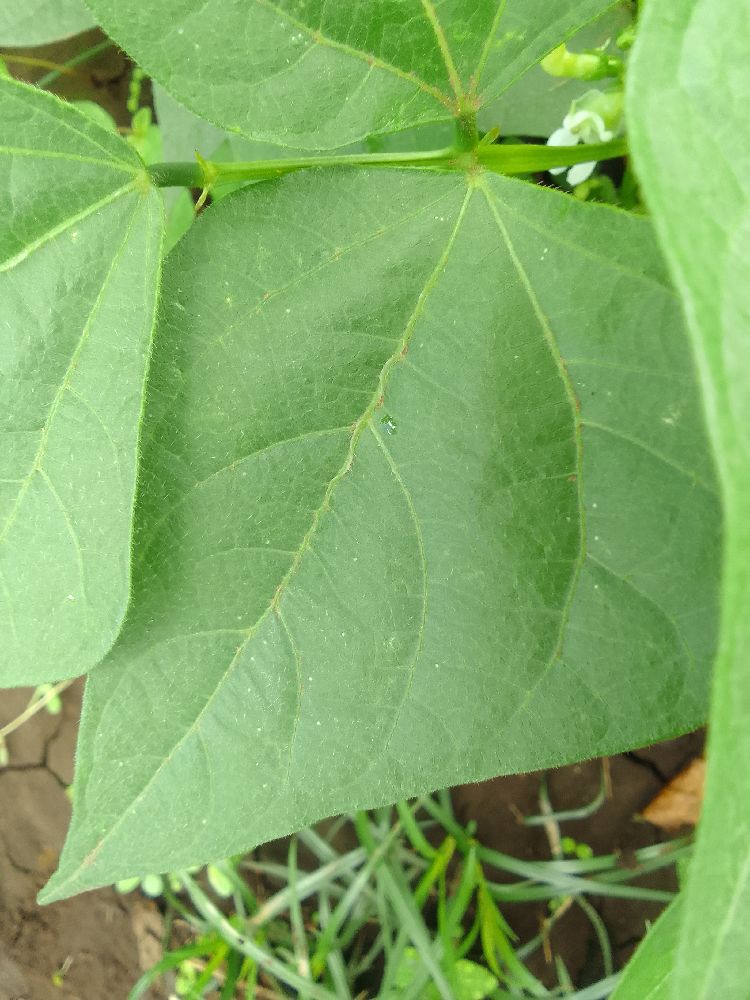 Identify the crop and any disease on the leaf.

common bean, healthy
